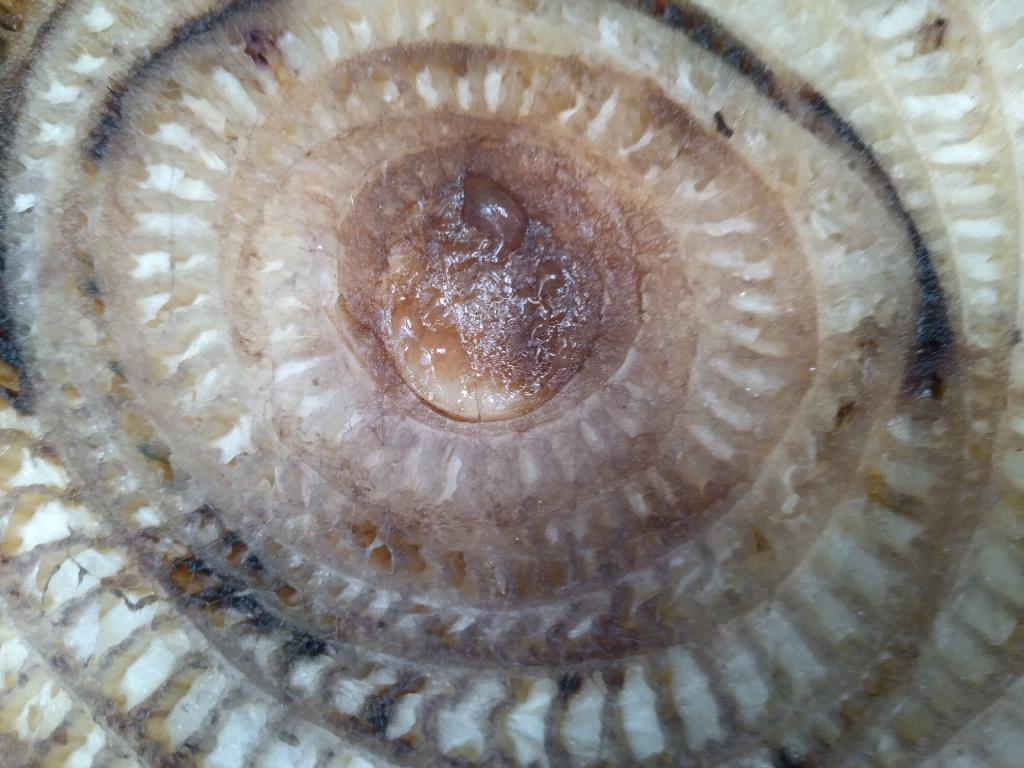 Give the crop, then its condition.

banana, fusarium wilt race 1
